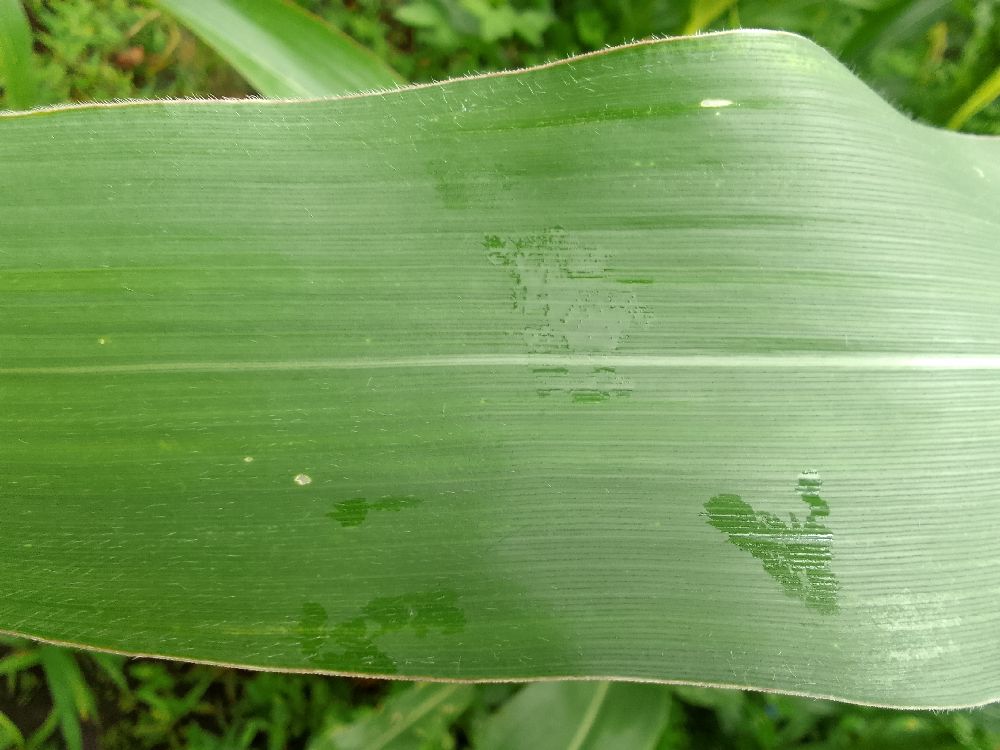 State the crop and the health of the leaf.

maize, healthy
